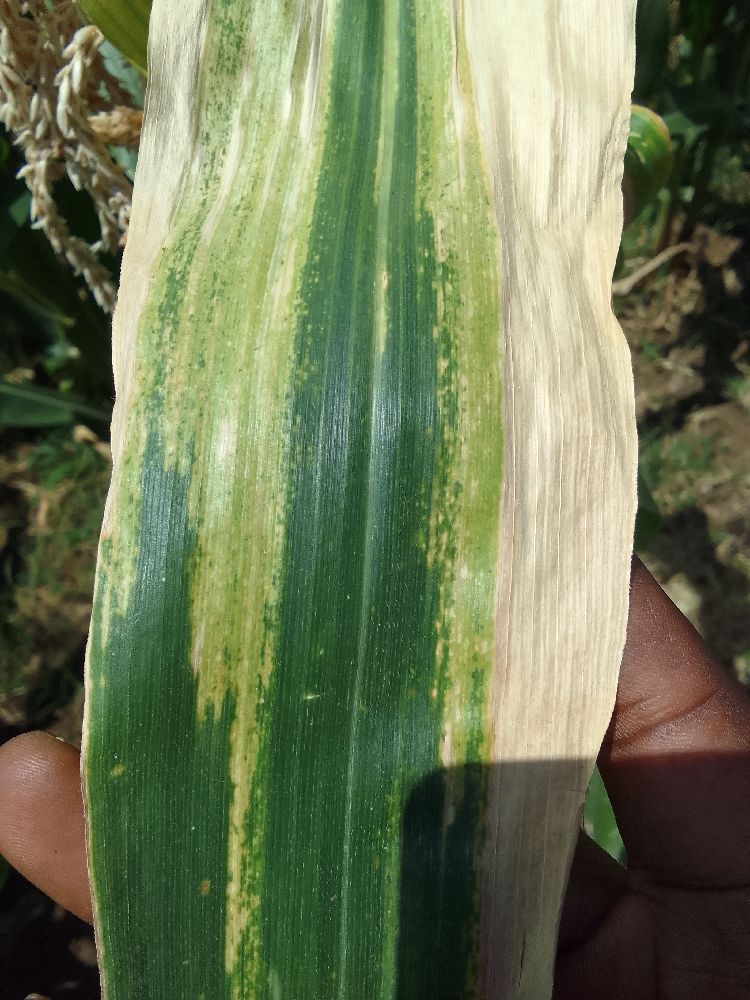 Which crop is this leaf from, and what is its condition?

maize, maize lethal necrosis
